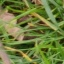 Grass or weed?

grass
